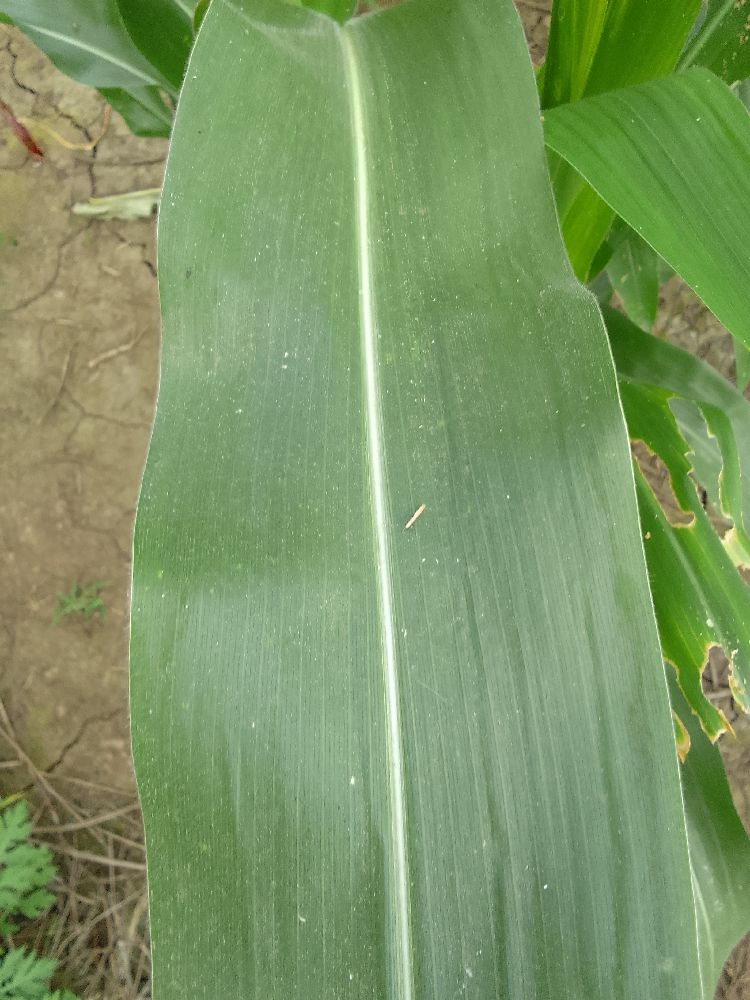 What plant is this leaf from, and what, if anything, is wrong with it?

maize, healthy
